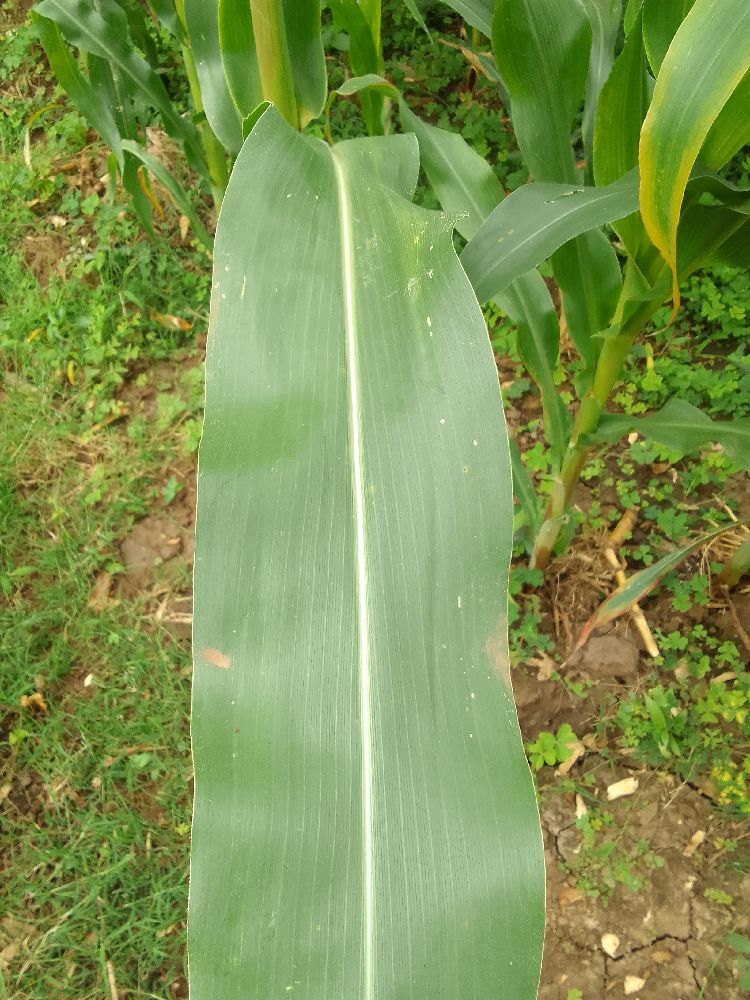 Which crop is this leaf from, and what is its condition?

maize, healthy
